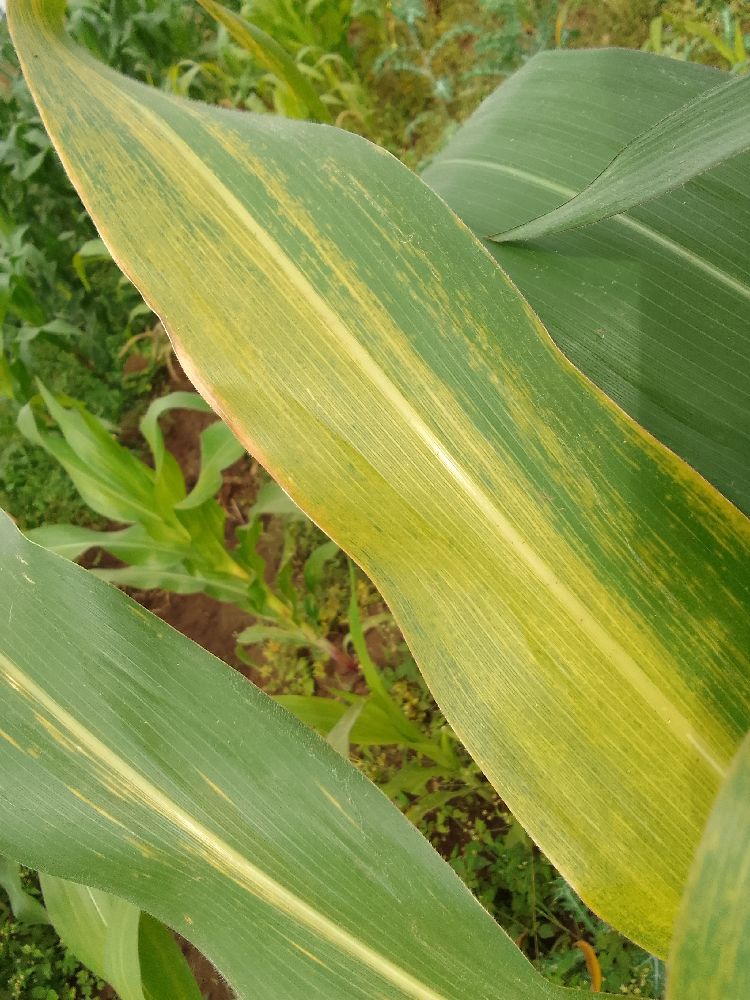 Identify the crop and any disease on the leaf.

maize, maize lethal necrosis
